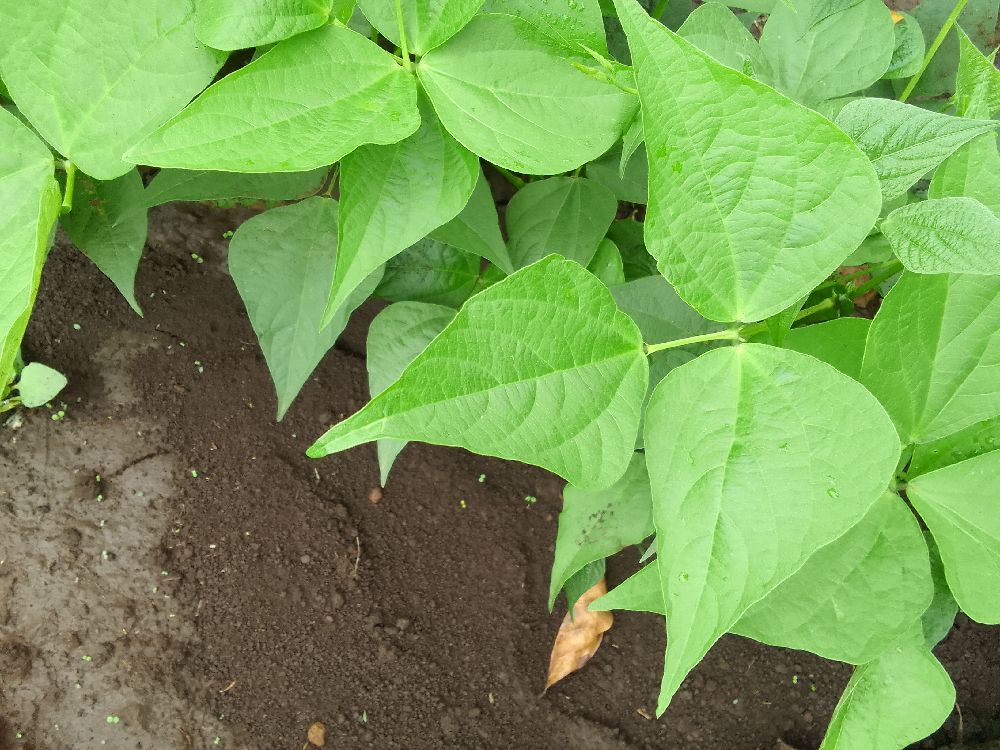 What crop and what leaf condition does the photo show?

common bean, healthy
